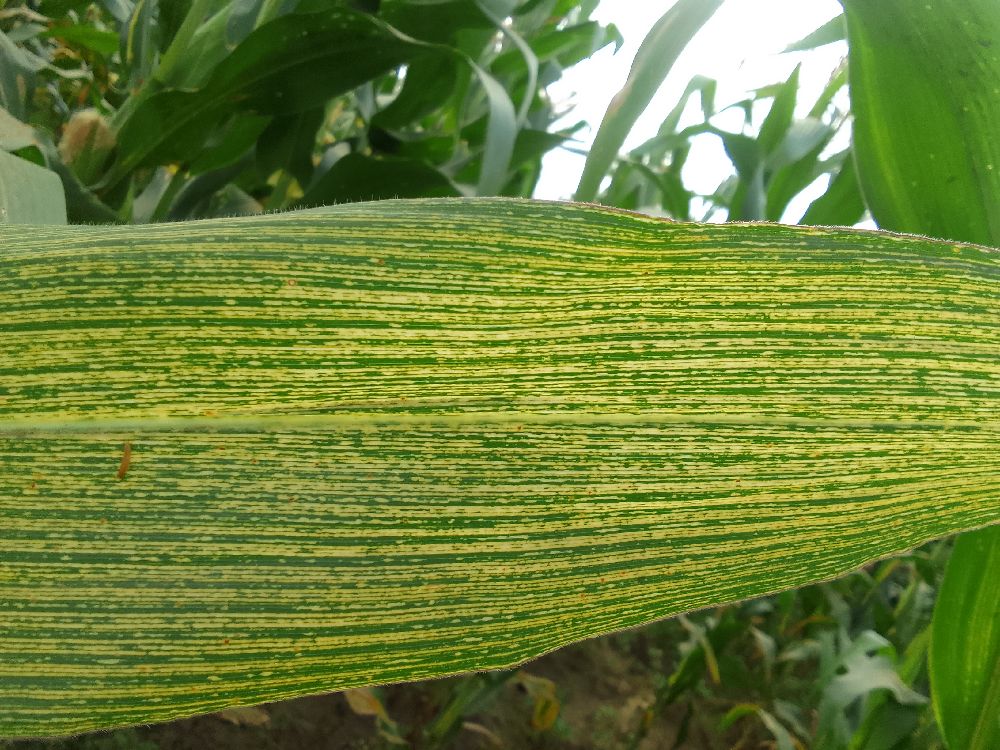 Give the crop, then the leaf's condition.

maize, maize streak virus
